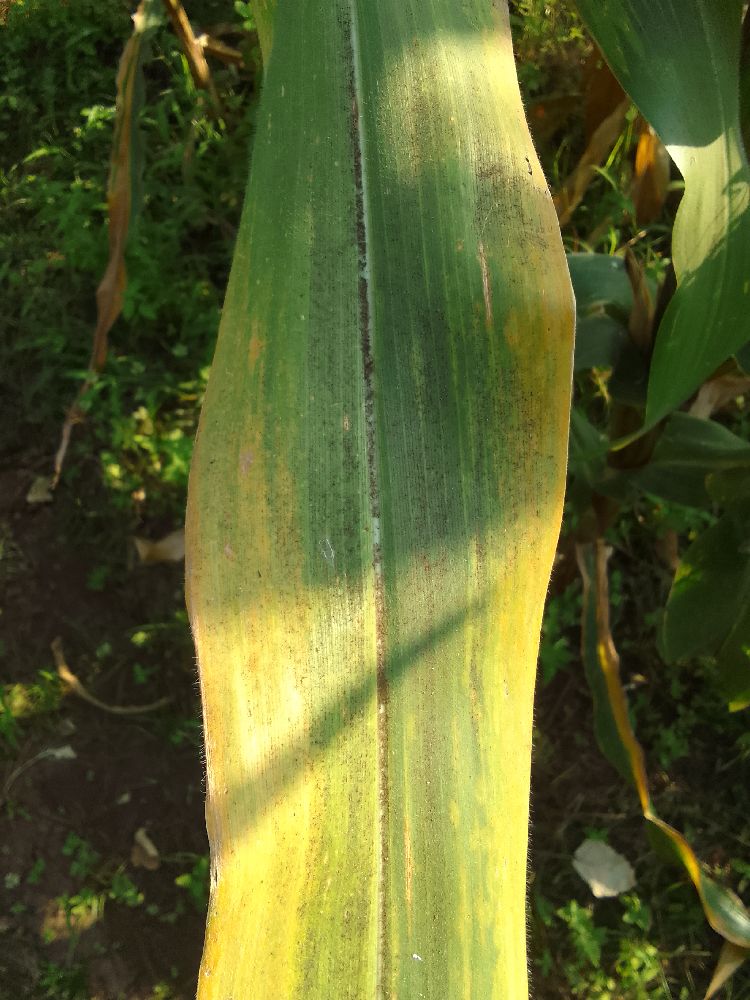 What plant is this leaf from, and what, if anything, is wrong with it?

maize, maize lethal necrosis
